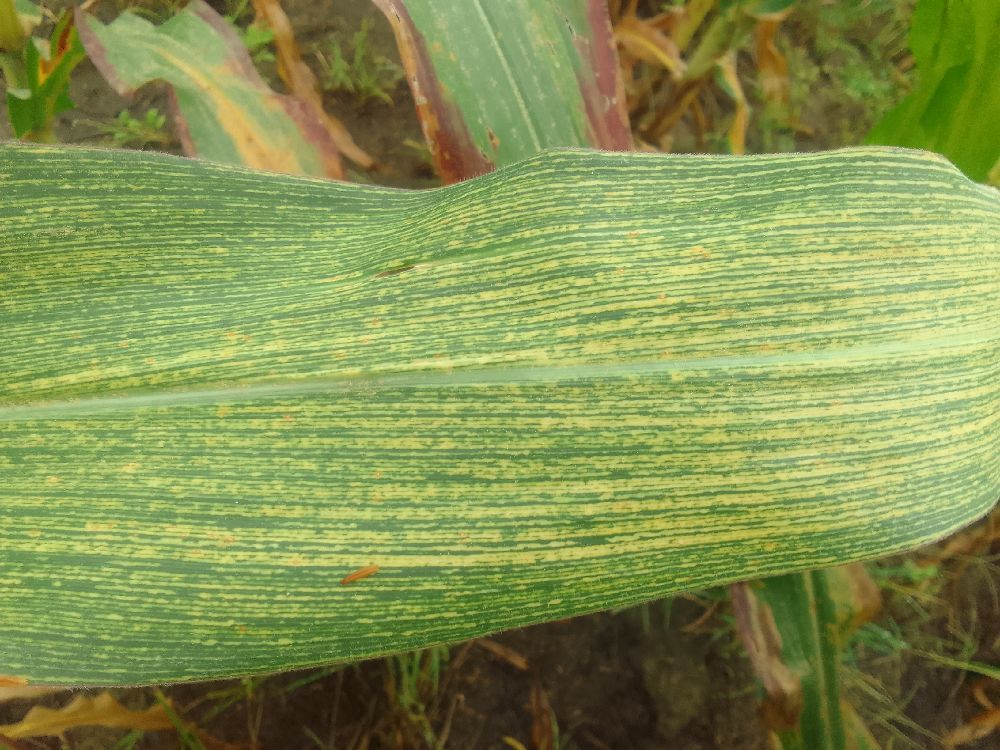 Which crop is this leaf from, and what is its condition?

maize, maize streak virus
